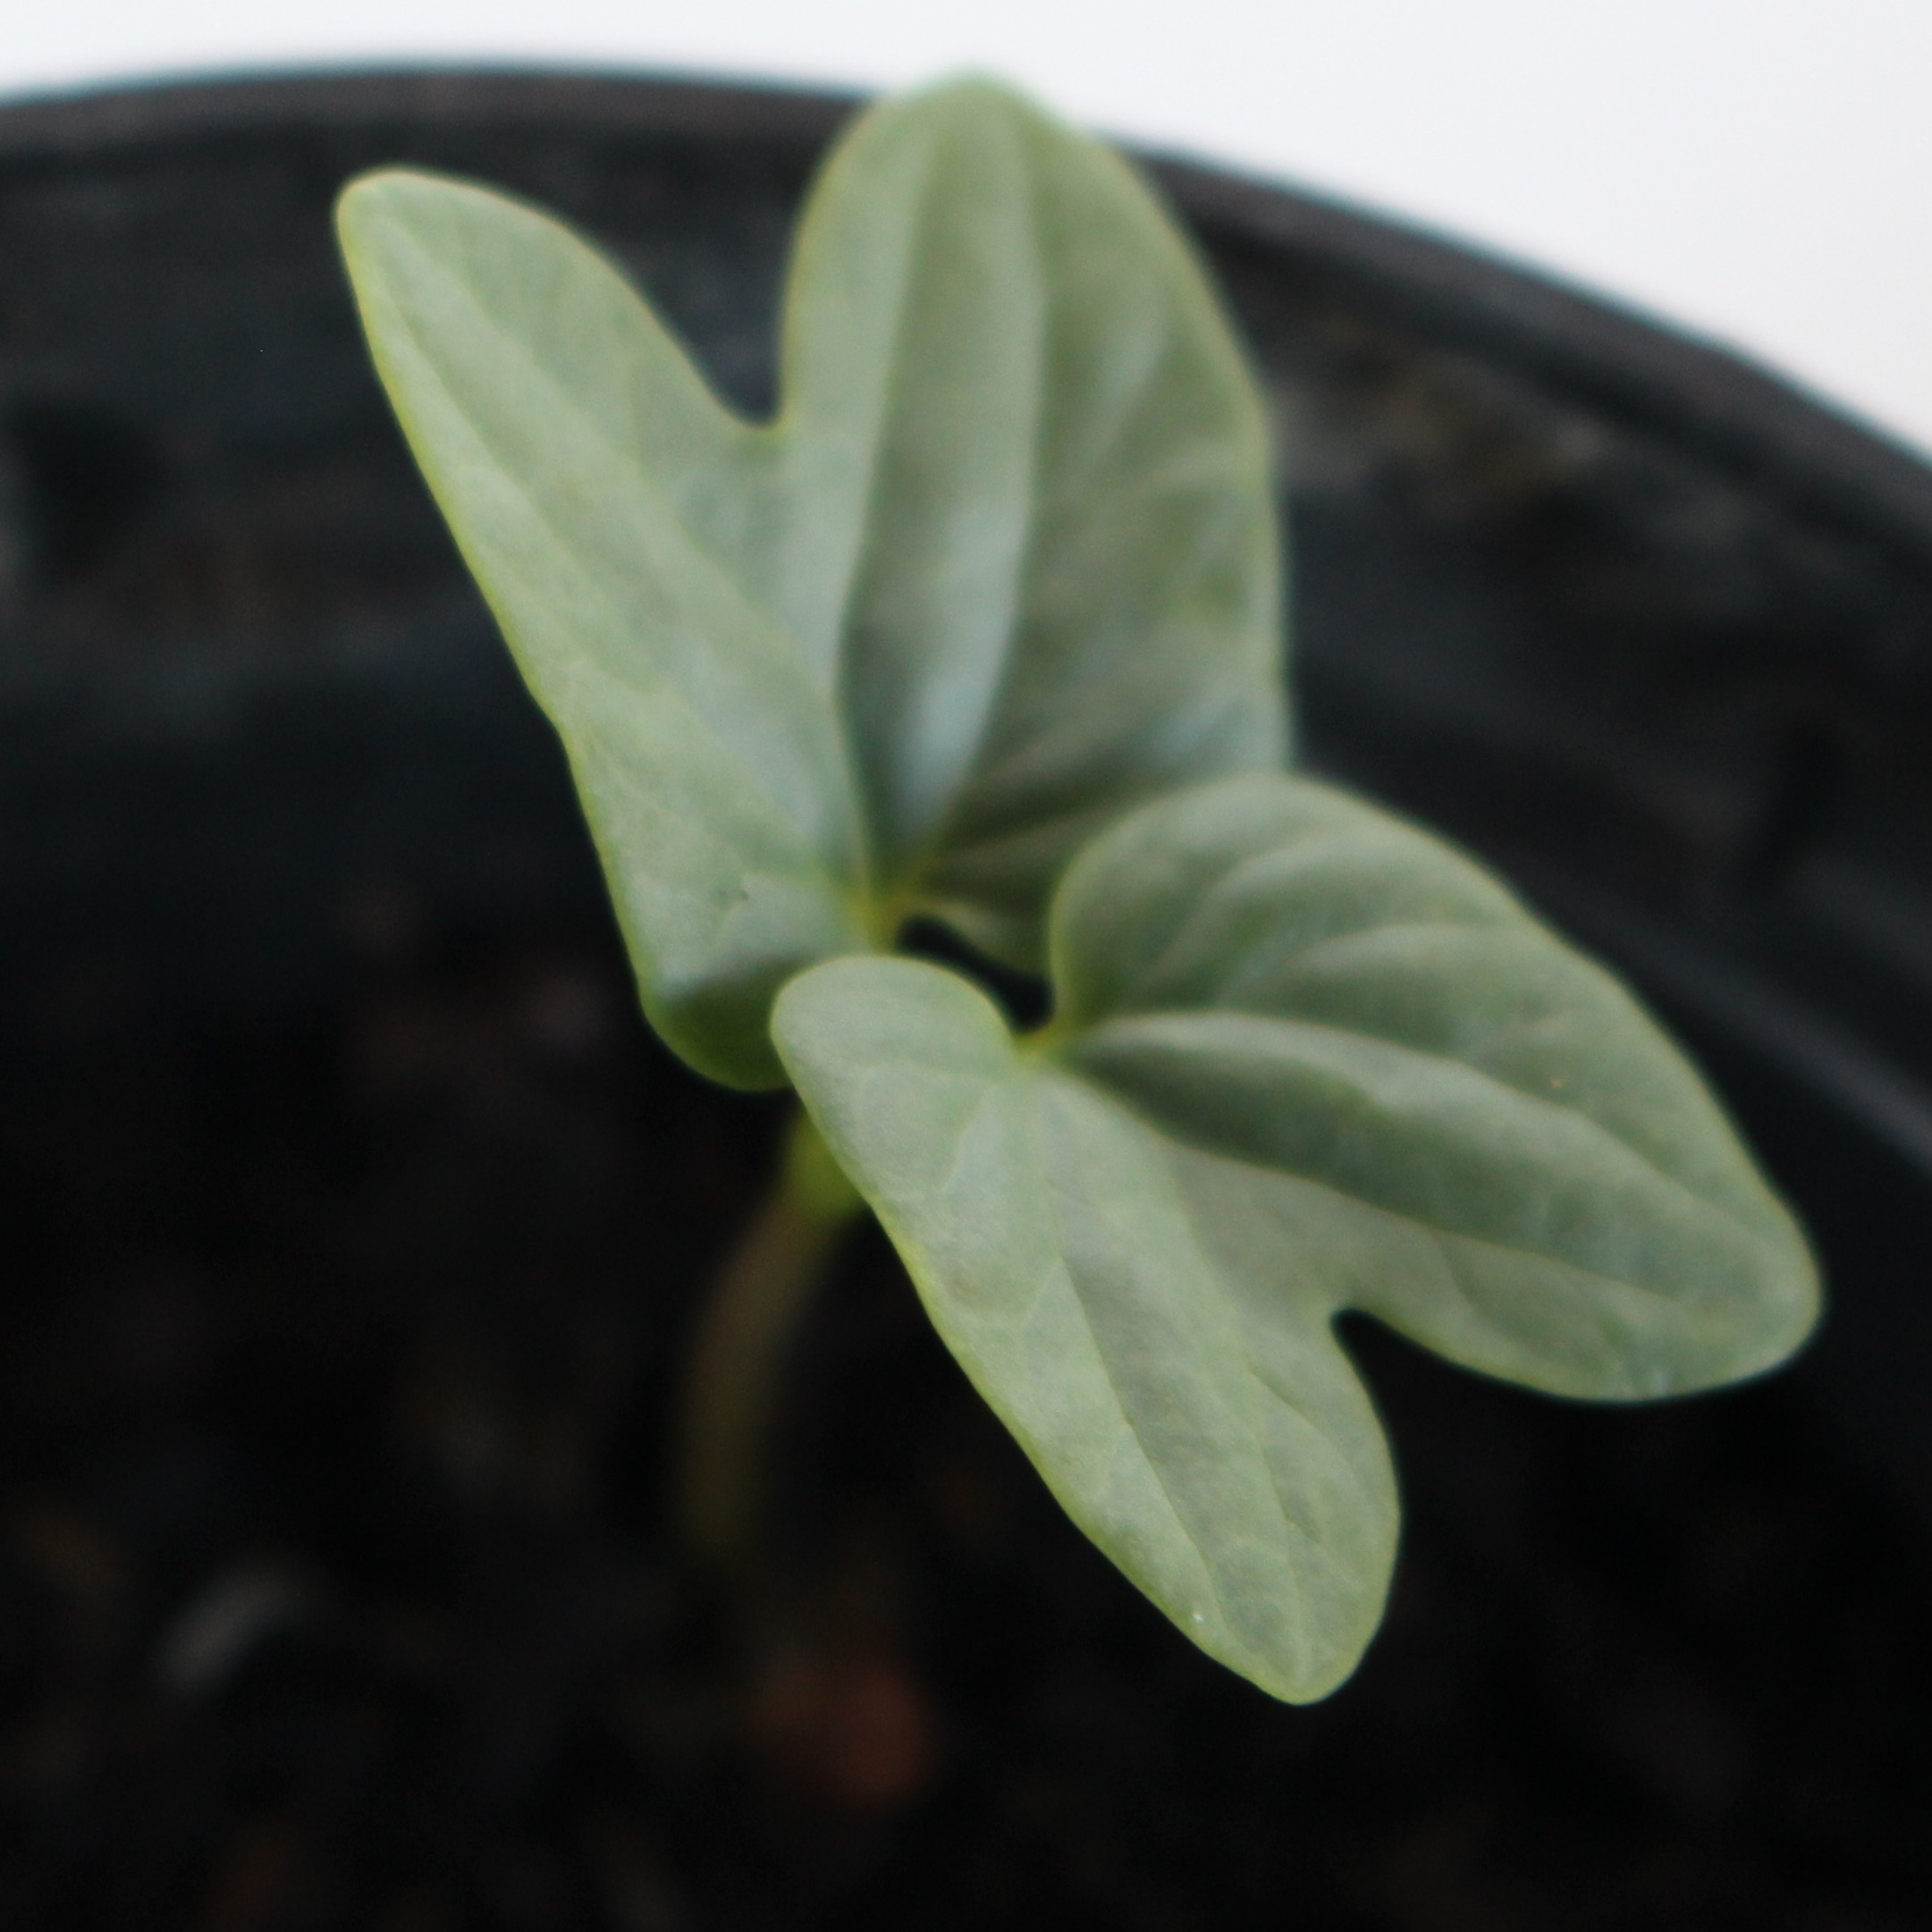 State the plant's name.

Convolvulus arvensis
